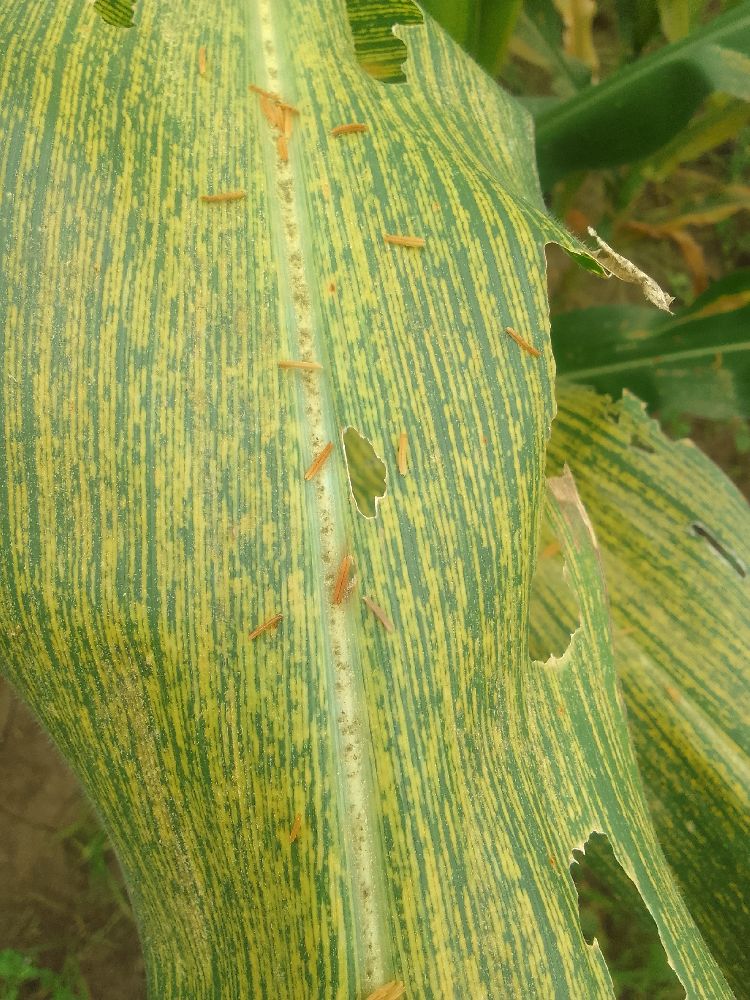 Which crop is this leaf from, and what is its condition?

maize, maize streak virus
